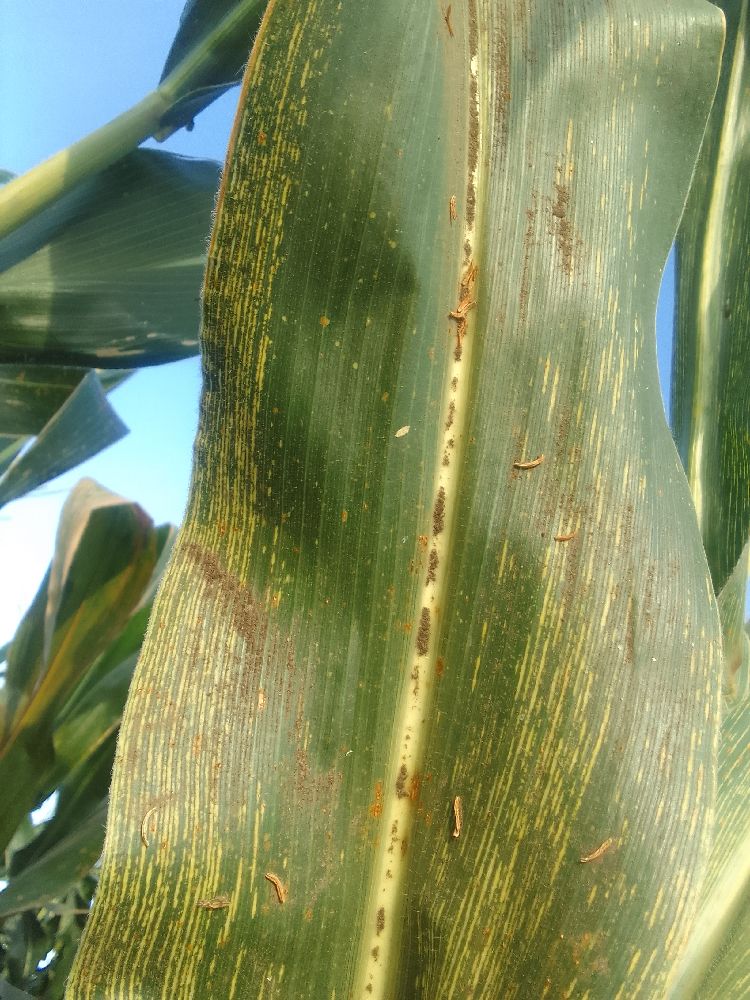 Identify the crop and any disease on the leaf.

maize, maize streak virus
